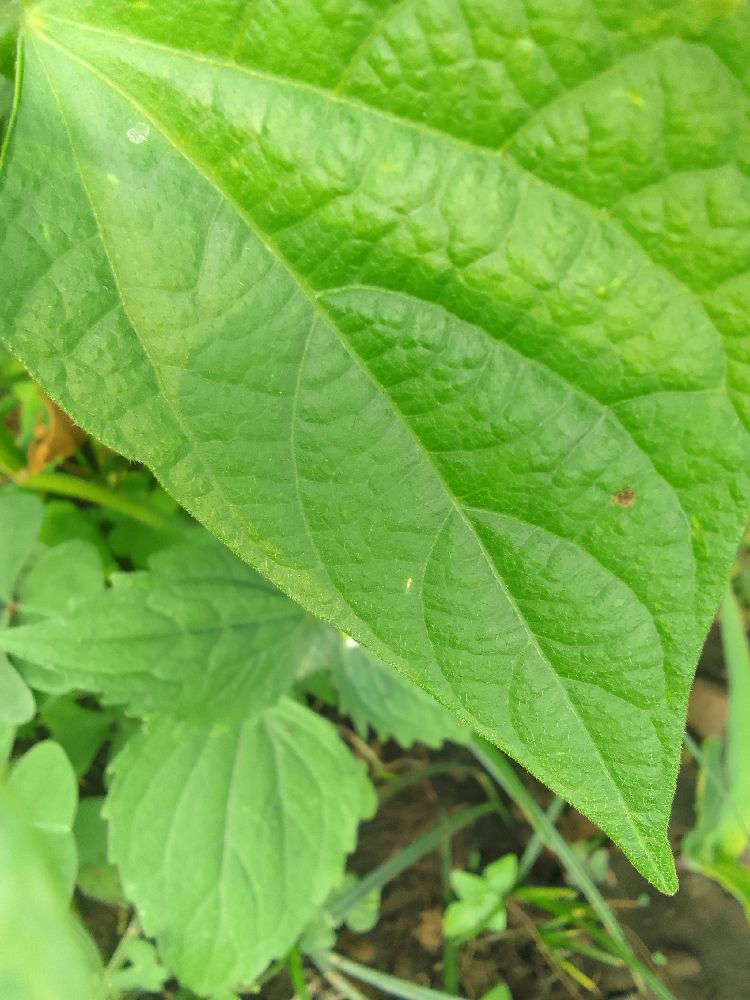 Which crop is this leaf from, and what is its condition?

common bean, healthy
